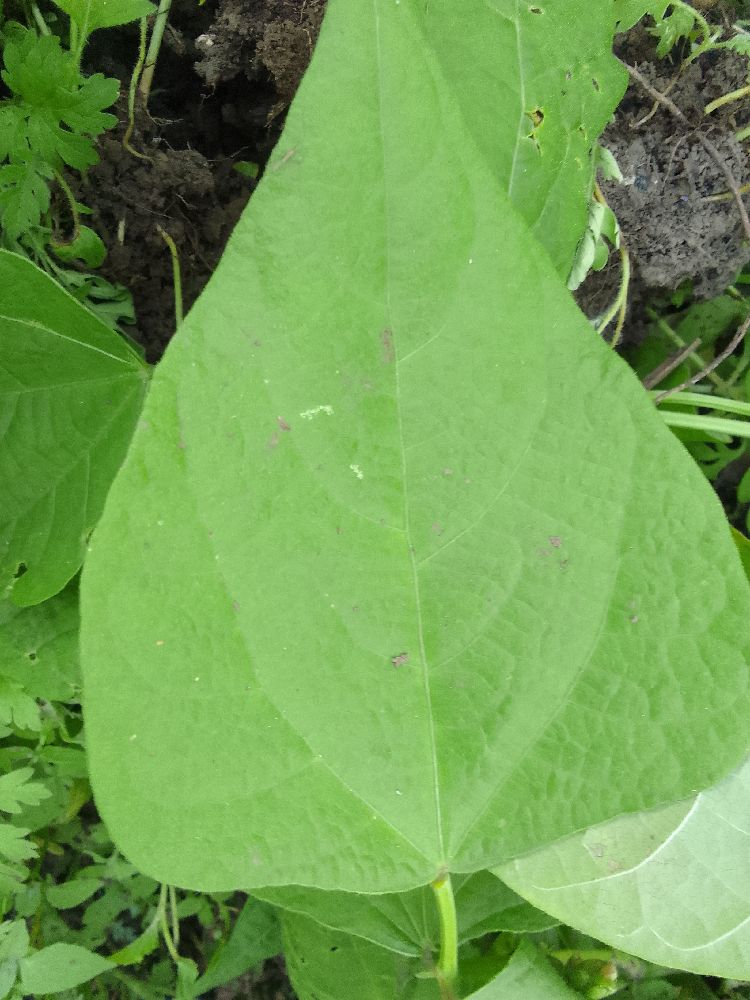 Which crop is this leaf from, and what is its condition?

common bean, healthy
